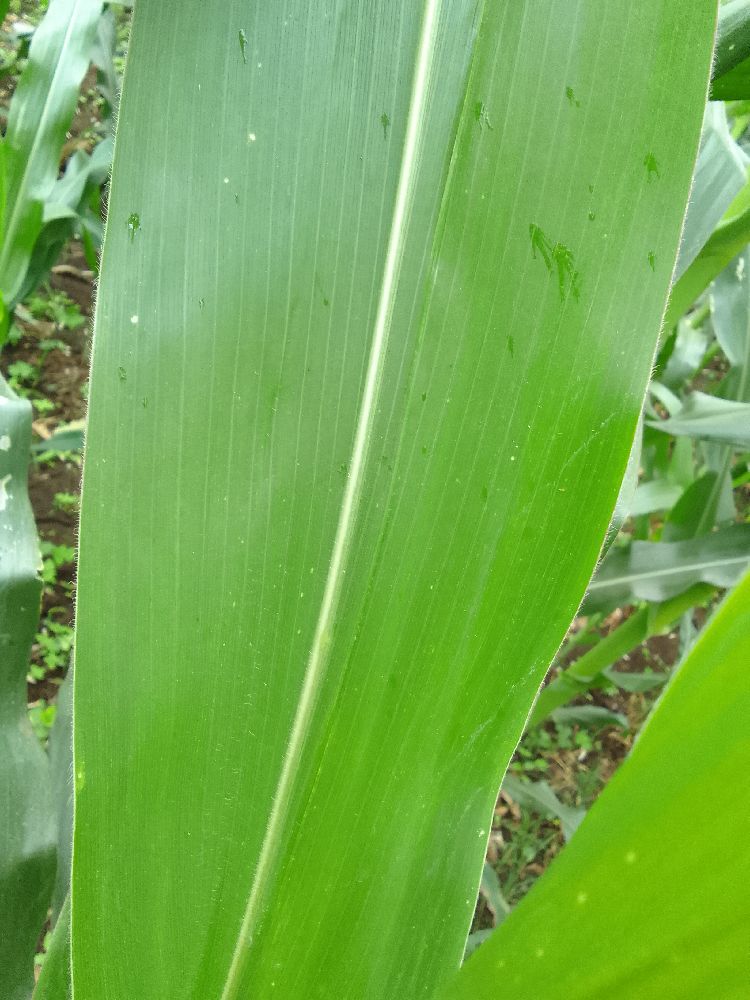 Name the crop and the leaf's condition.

maize, healthy
